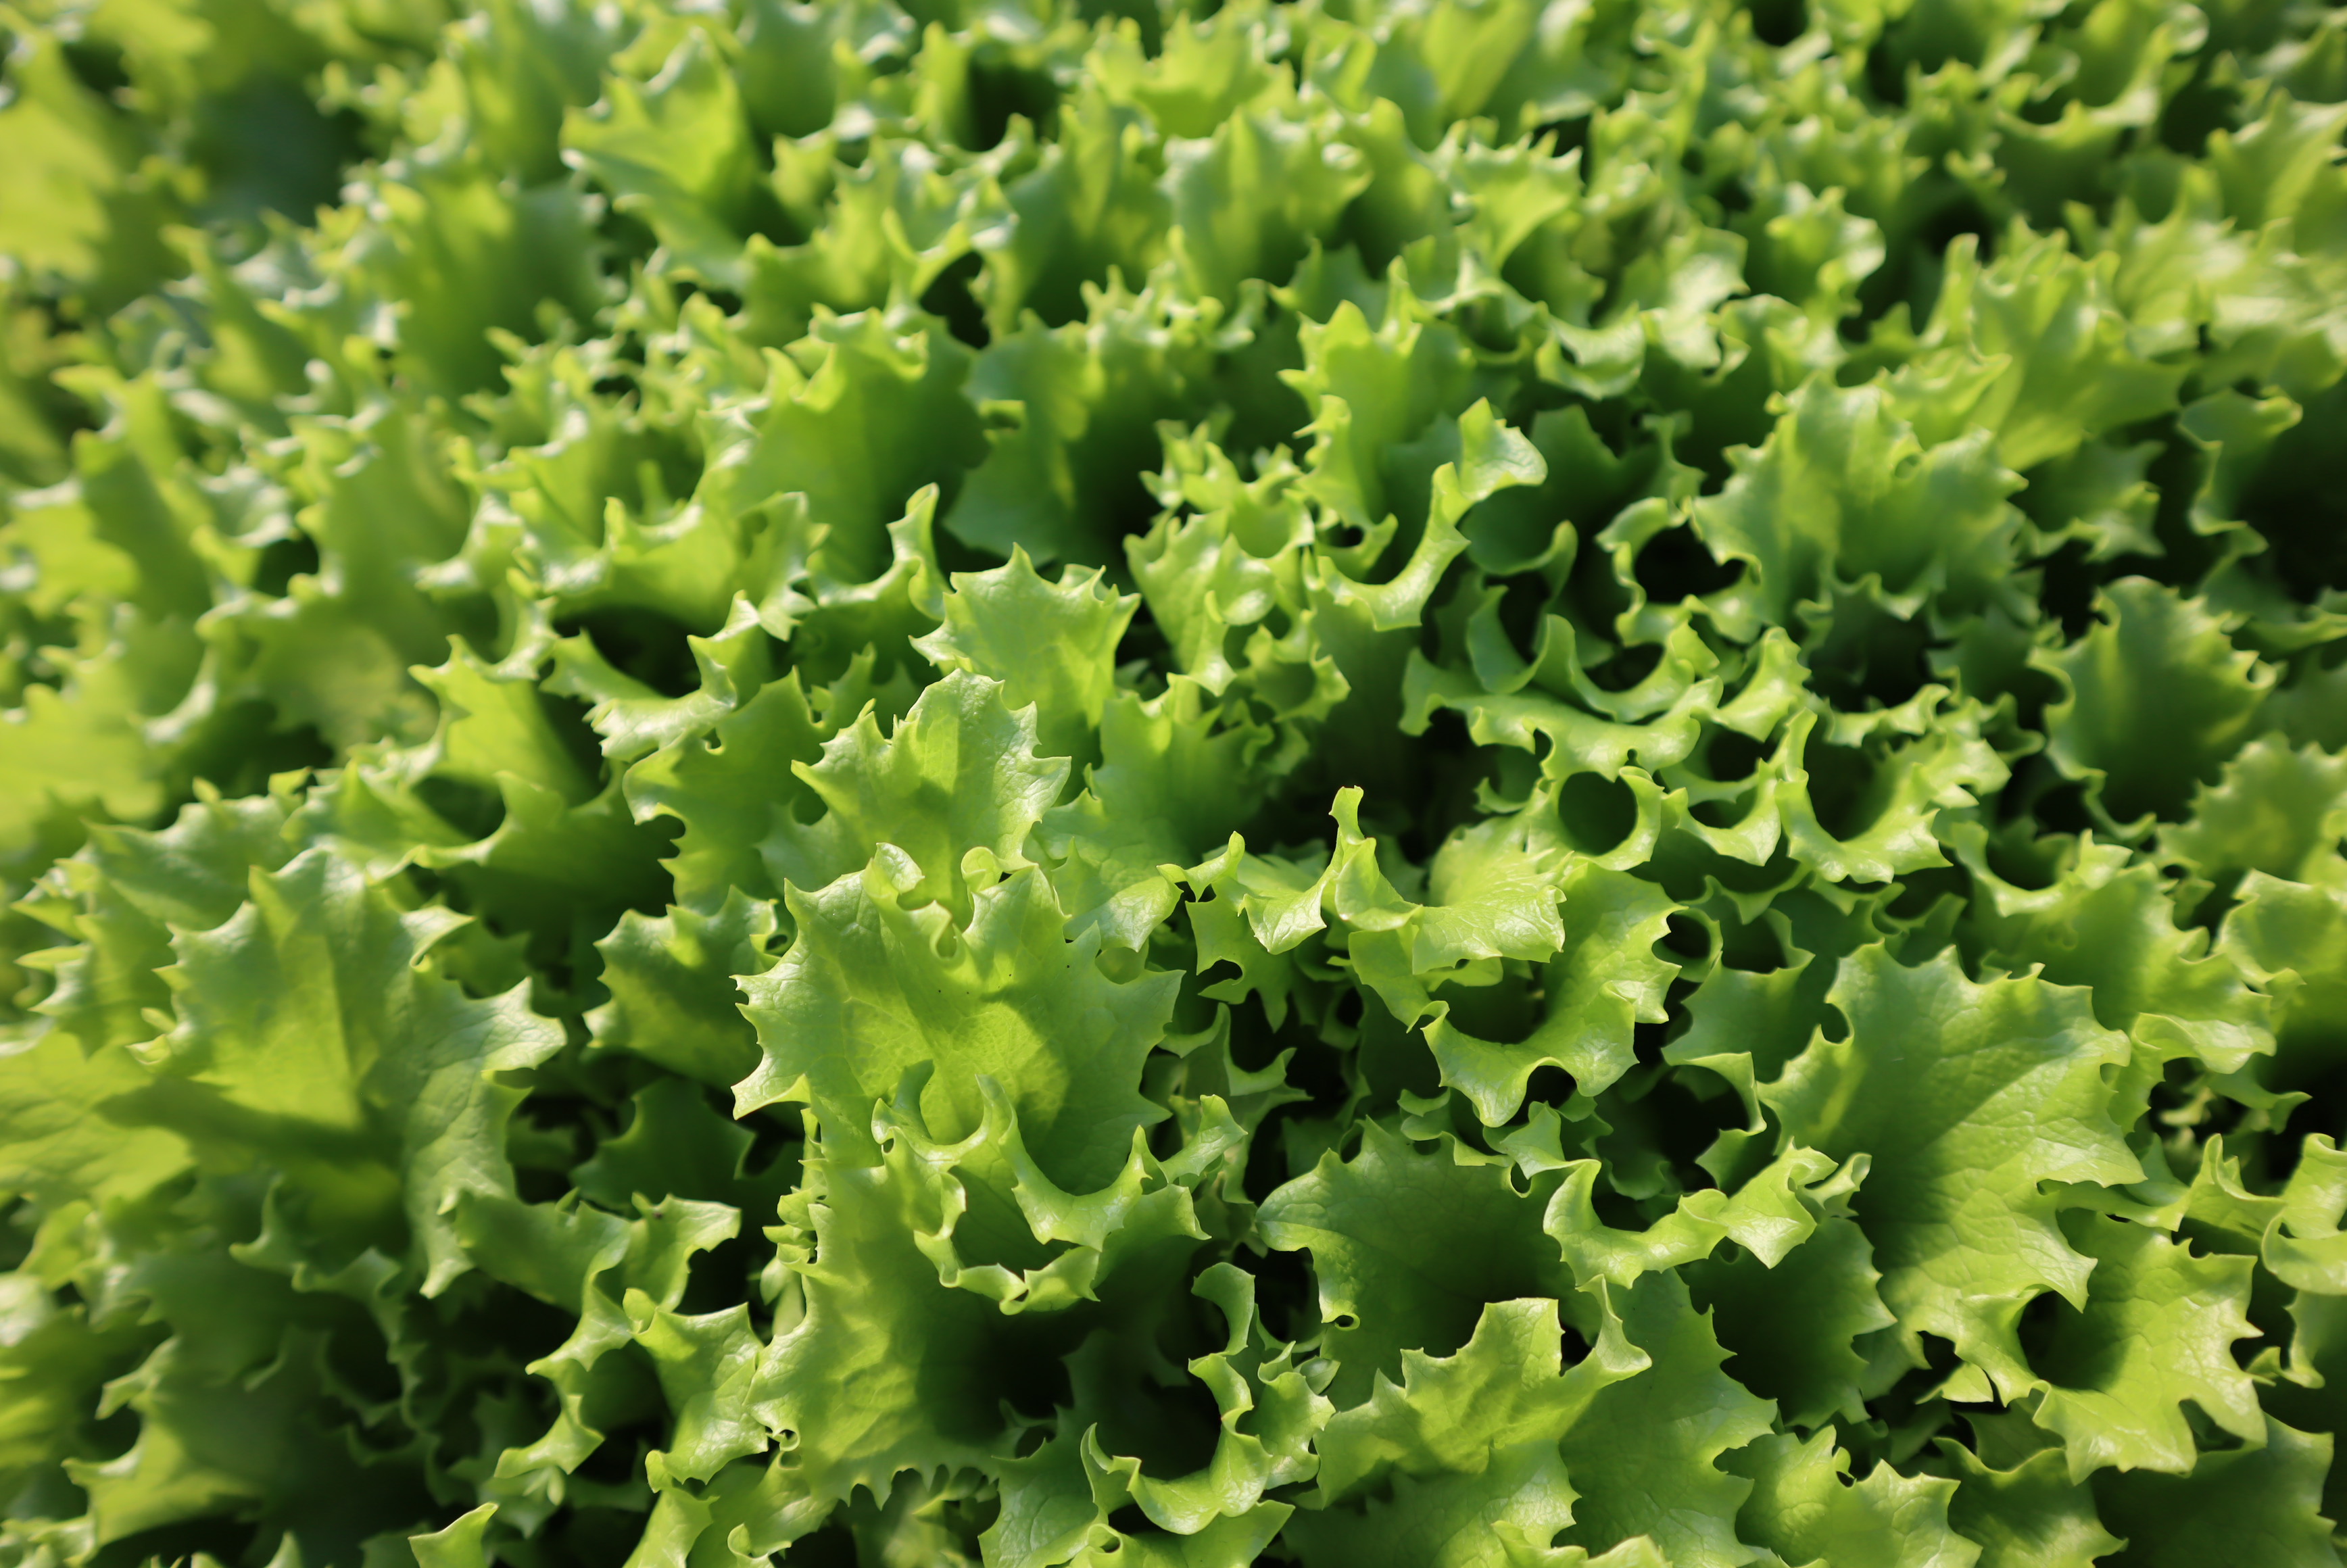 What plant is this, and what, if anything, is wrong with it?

lettuce, healthy
